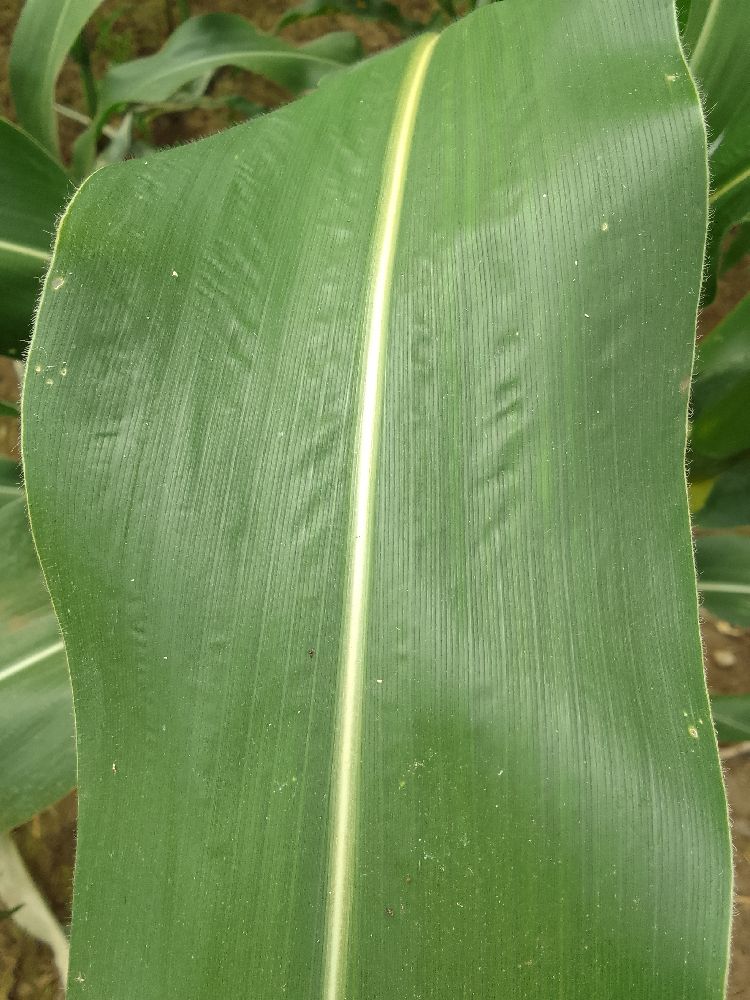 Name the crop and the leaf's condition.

maize, healthy
